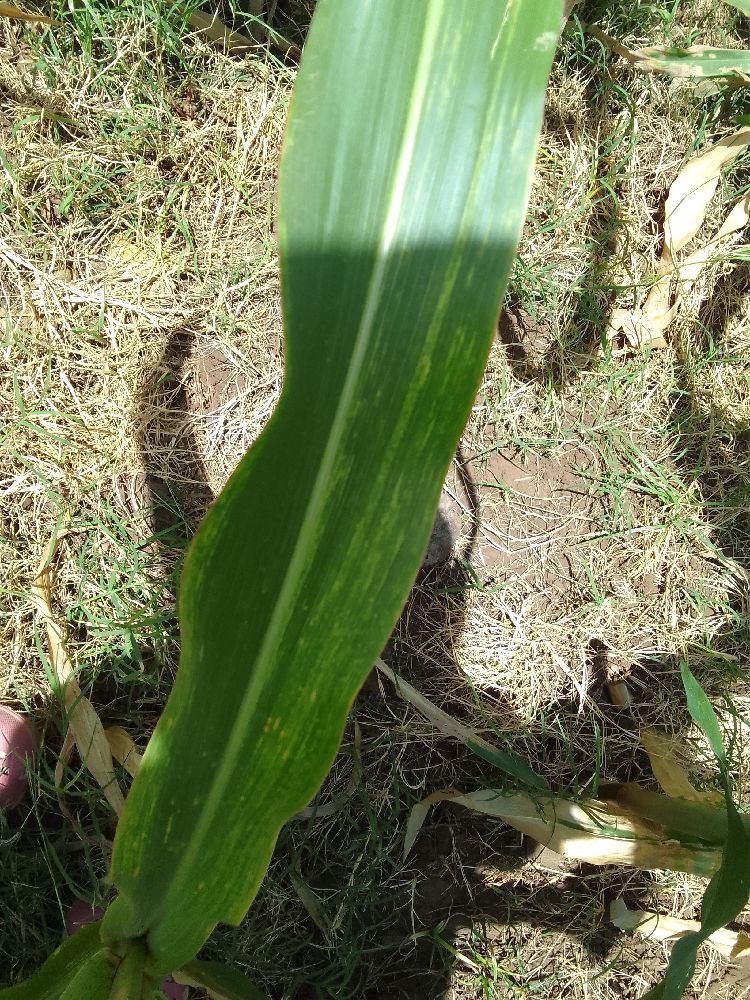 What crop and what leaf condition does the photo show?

maize, maize lethal necrosis
